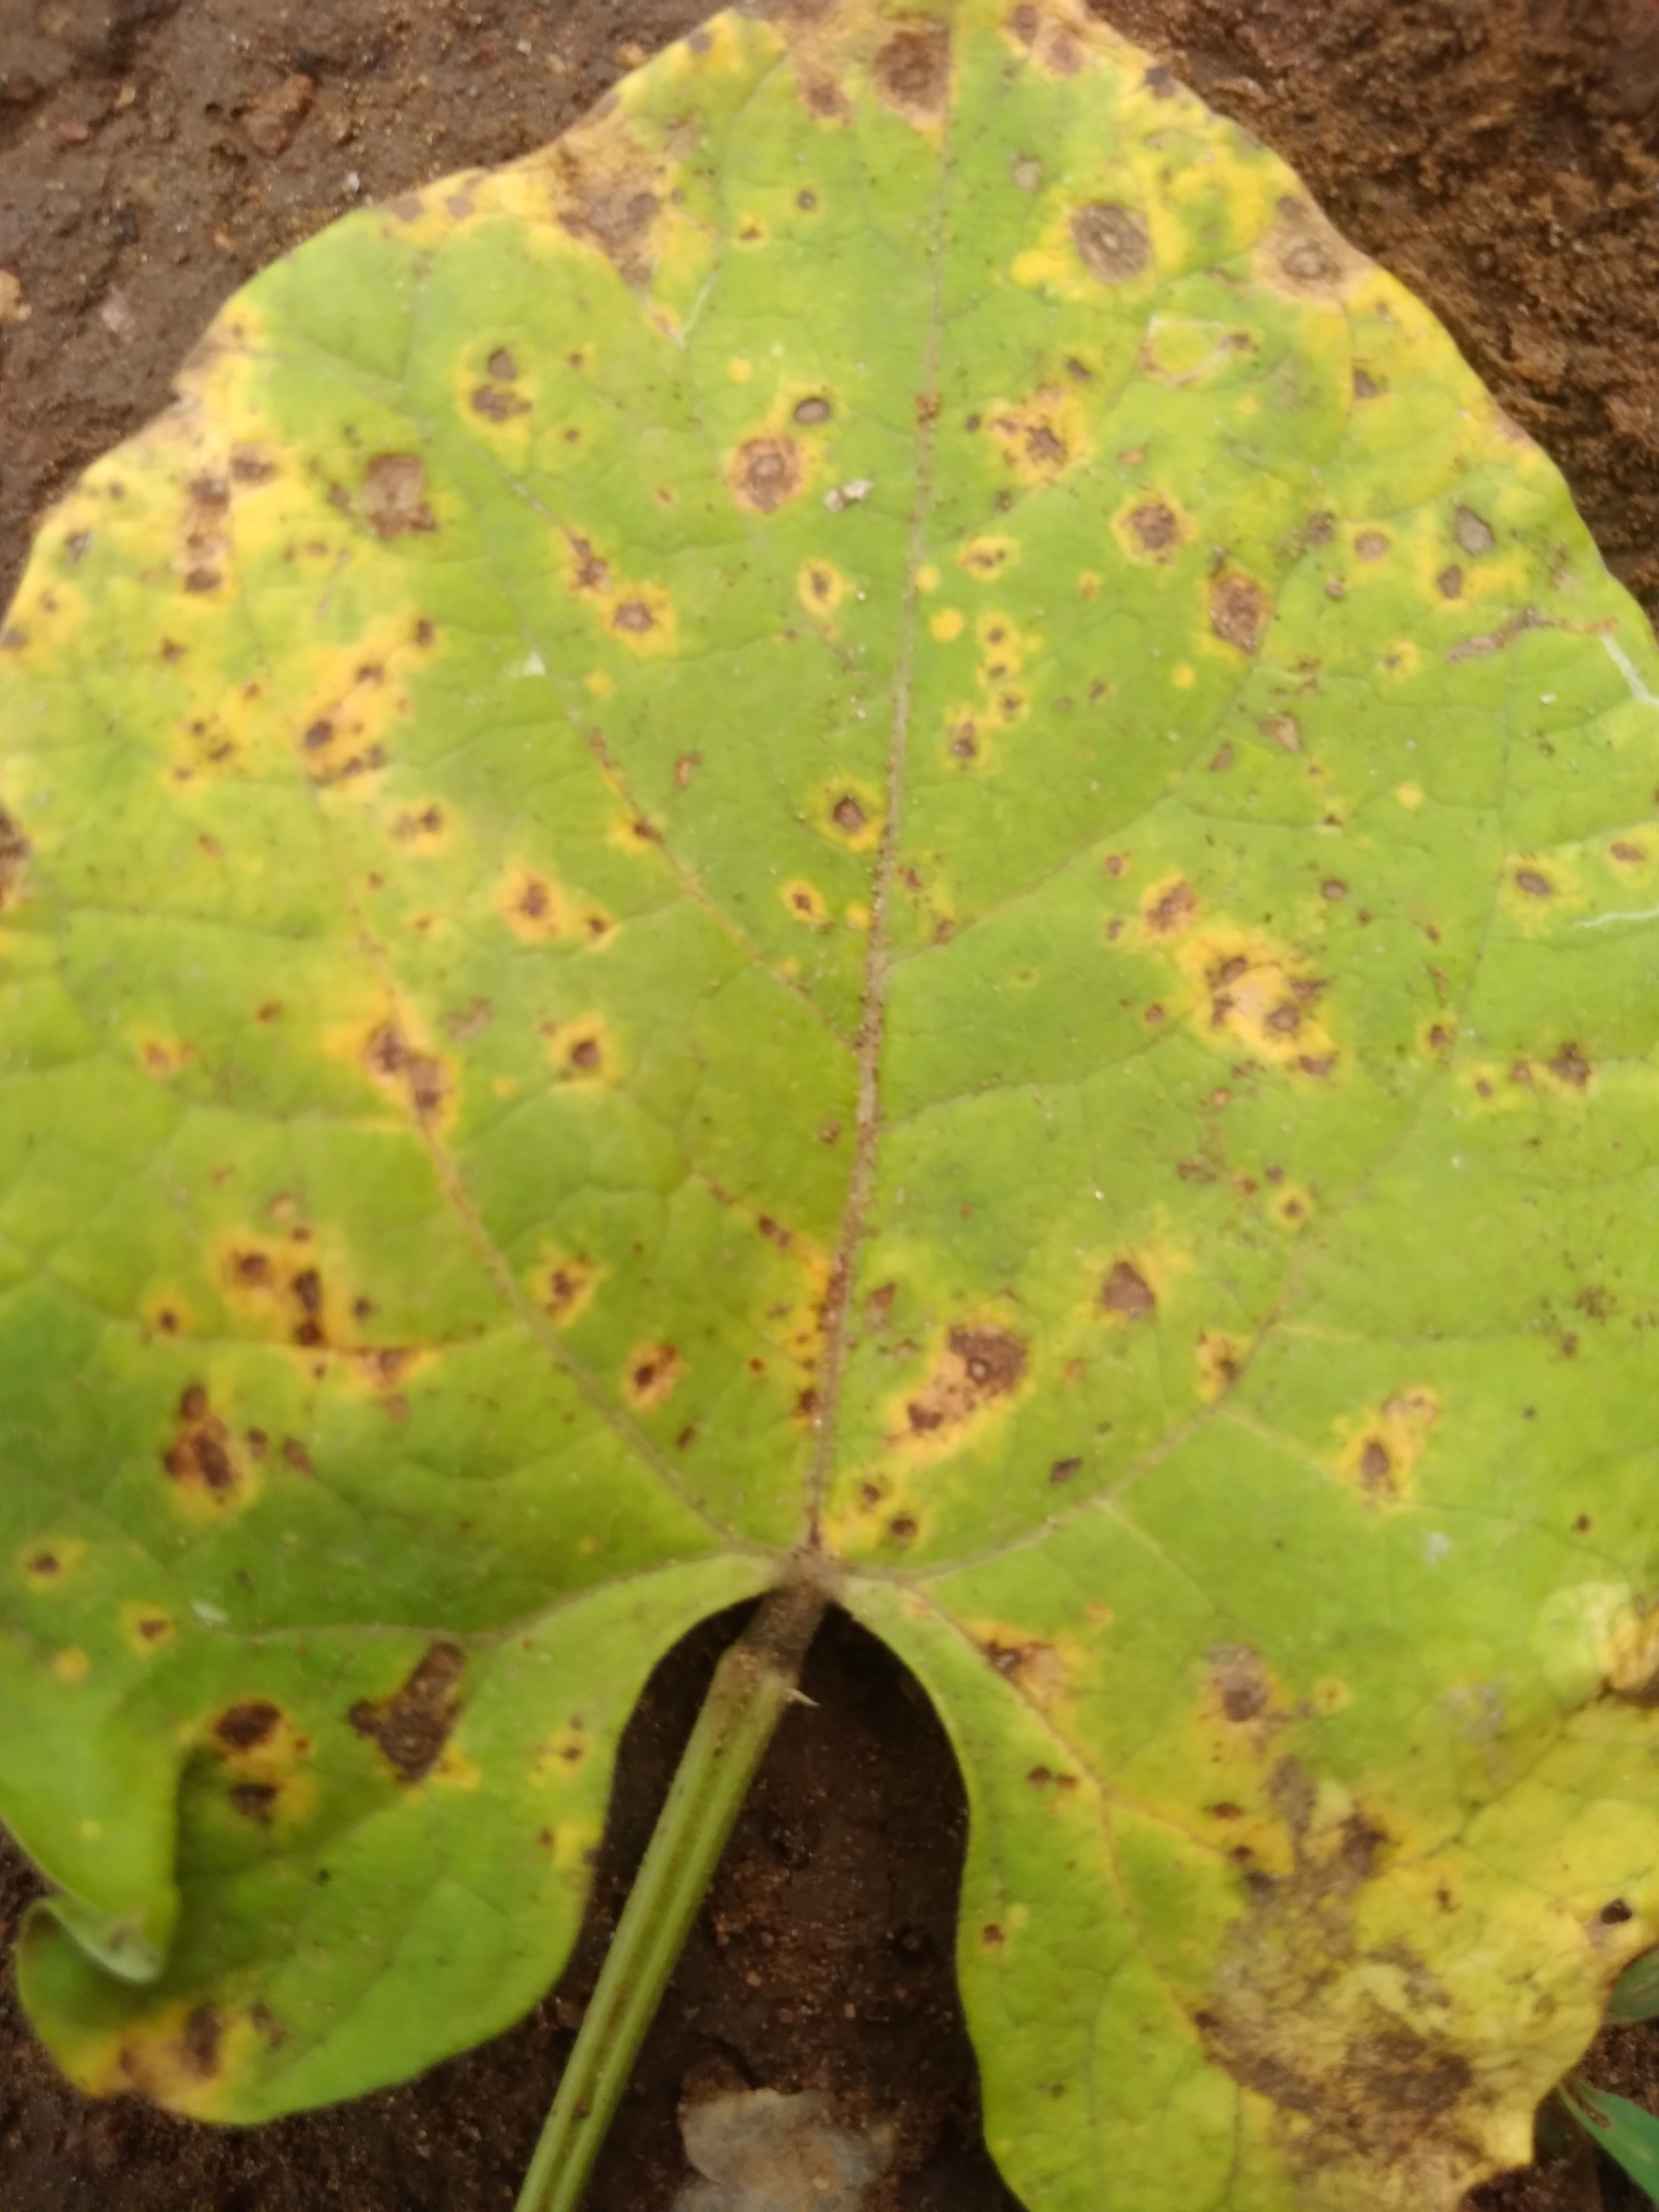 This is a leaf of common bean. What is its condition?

rust
